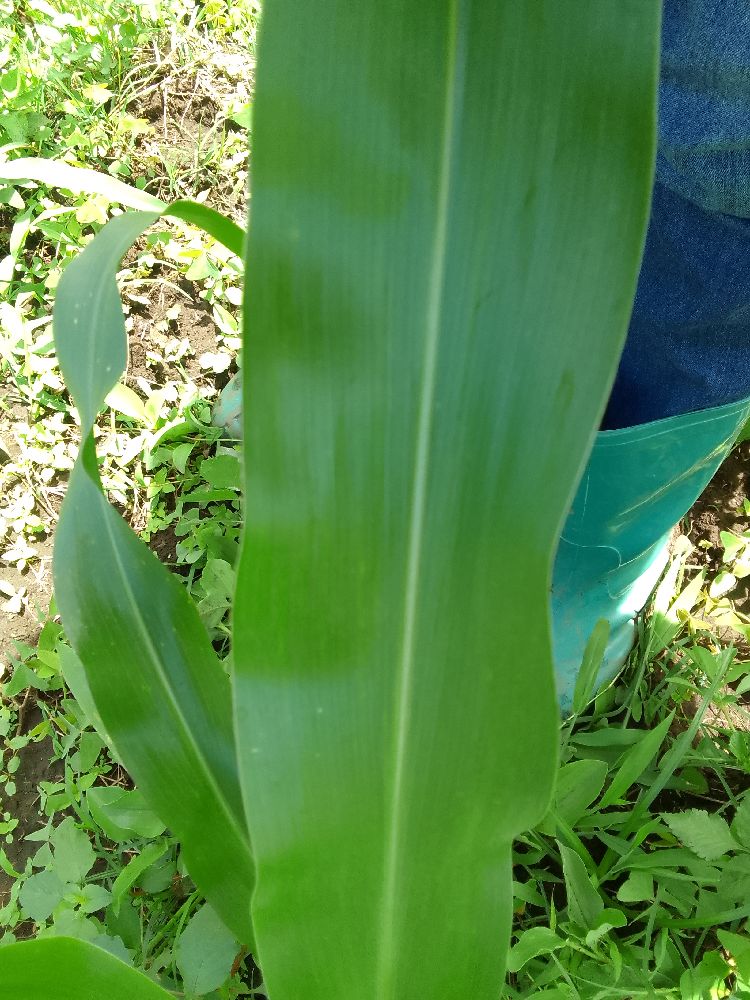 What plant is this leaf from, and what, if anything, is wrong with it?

maize, healthy
